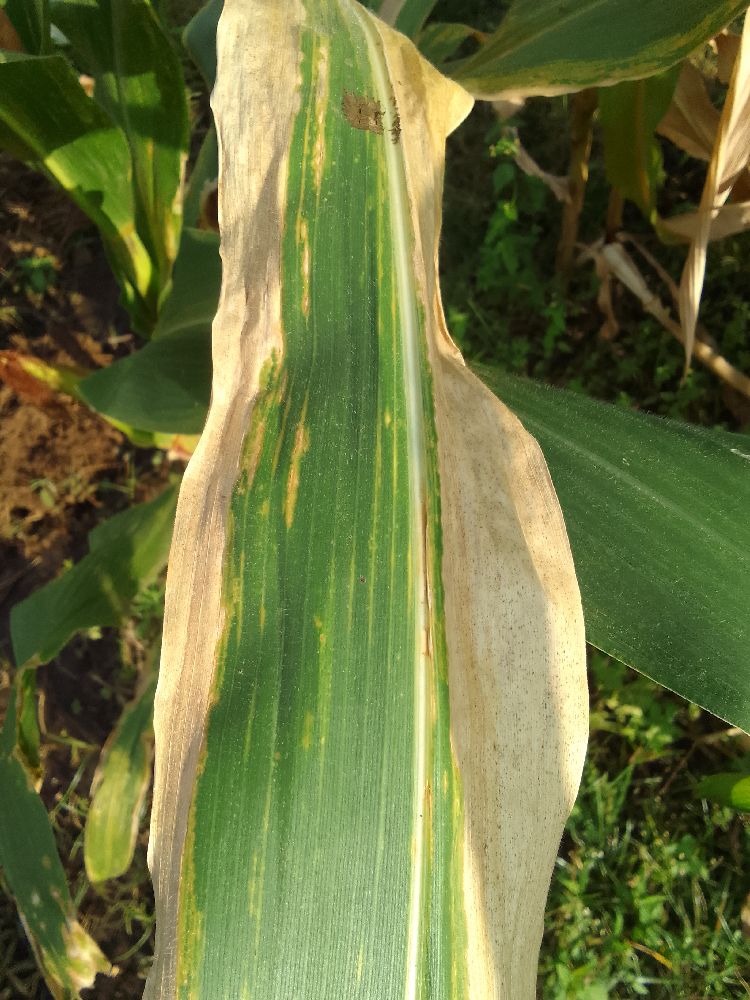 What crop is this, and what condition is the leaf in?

maize, maize lethal necrosis
